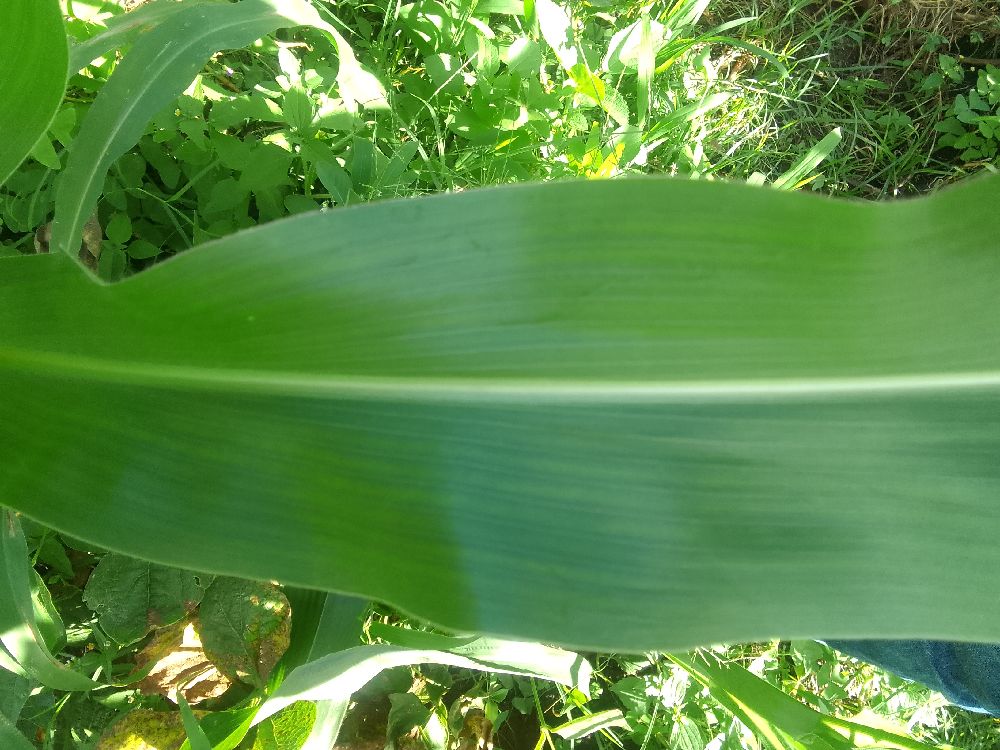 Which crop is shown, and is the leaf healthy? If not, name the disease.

maize, healthy
